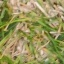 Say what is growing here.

grass
